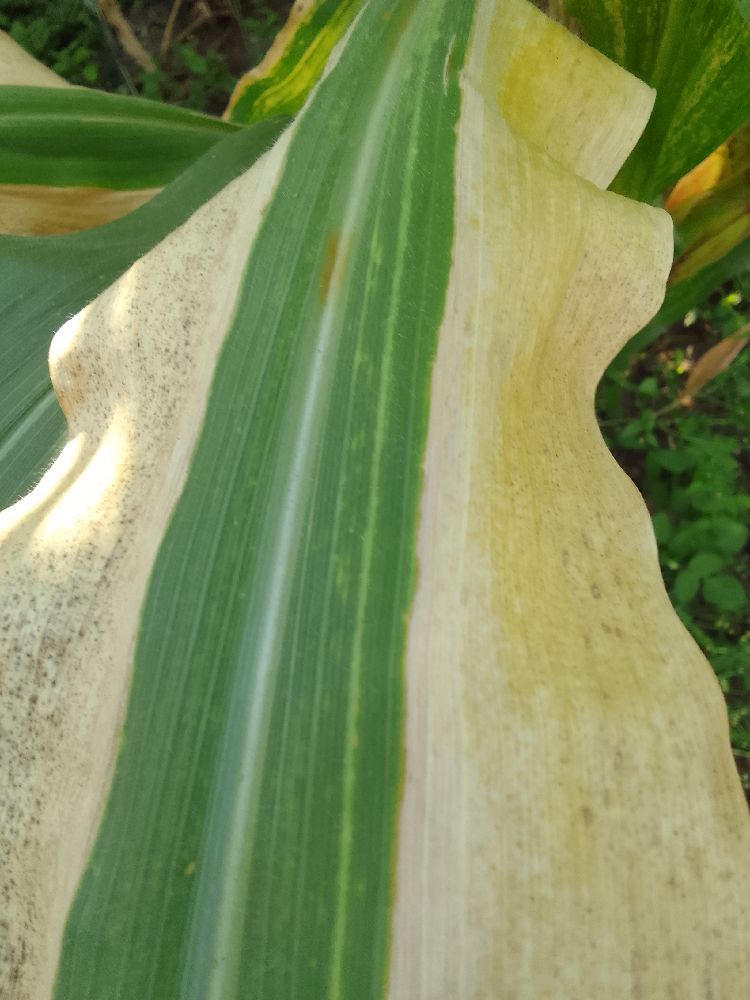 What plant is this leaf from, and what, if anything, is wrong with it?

maize, maize lethal necrosis
